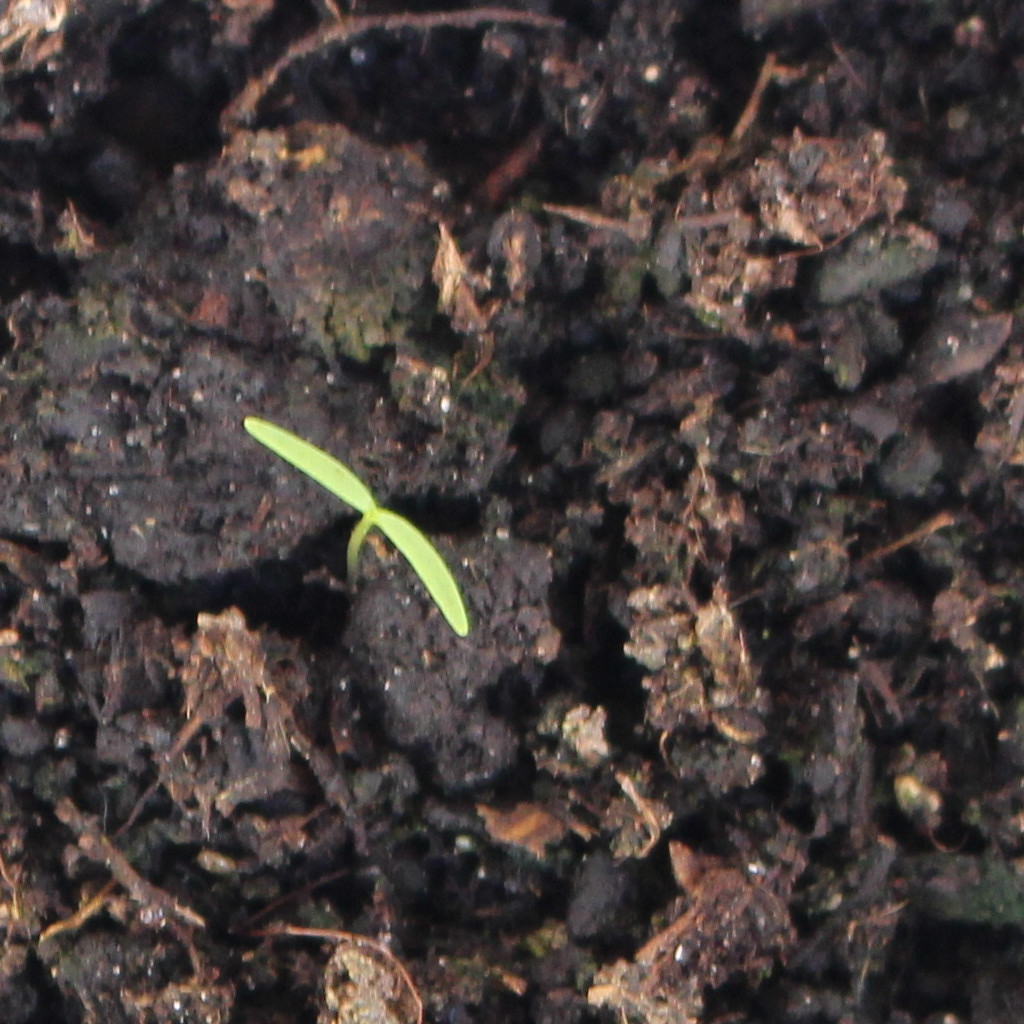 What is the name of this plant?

Papaver rhoeas
